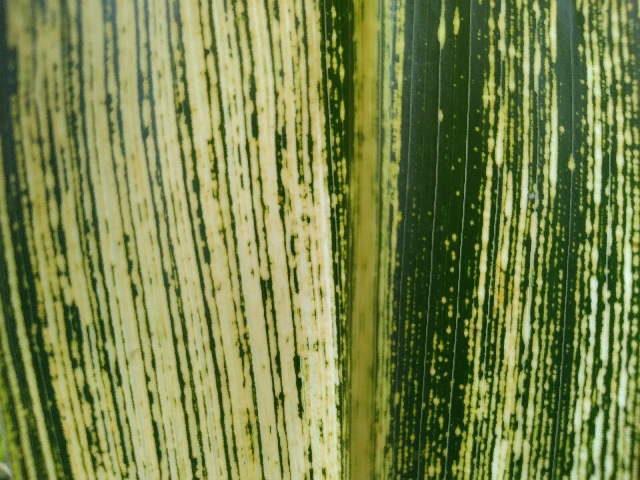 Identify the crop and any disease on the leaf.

maize, maize streak virus
